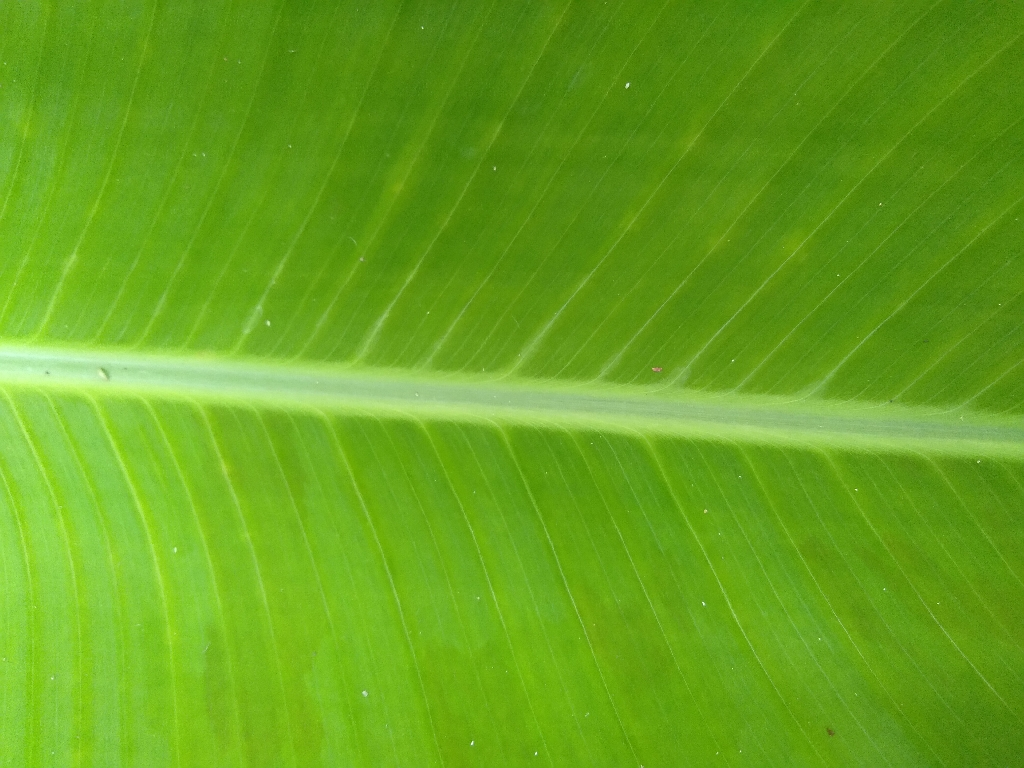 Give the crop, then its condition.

banana, healthy
